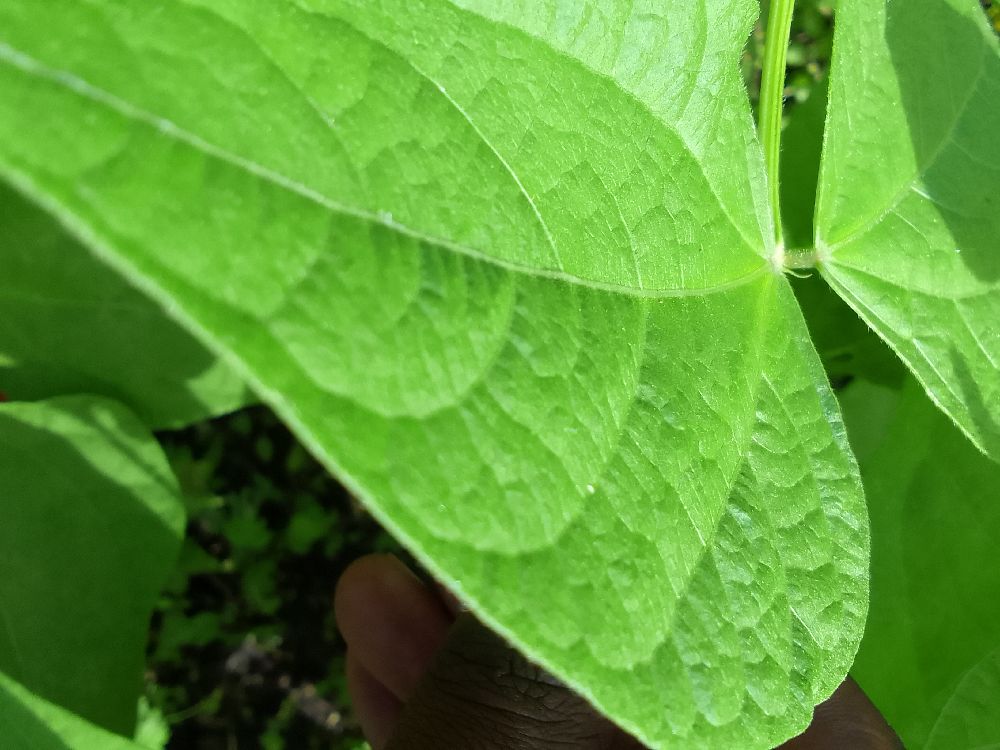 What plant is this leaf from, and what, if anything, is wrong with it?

common bean, healthy
